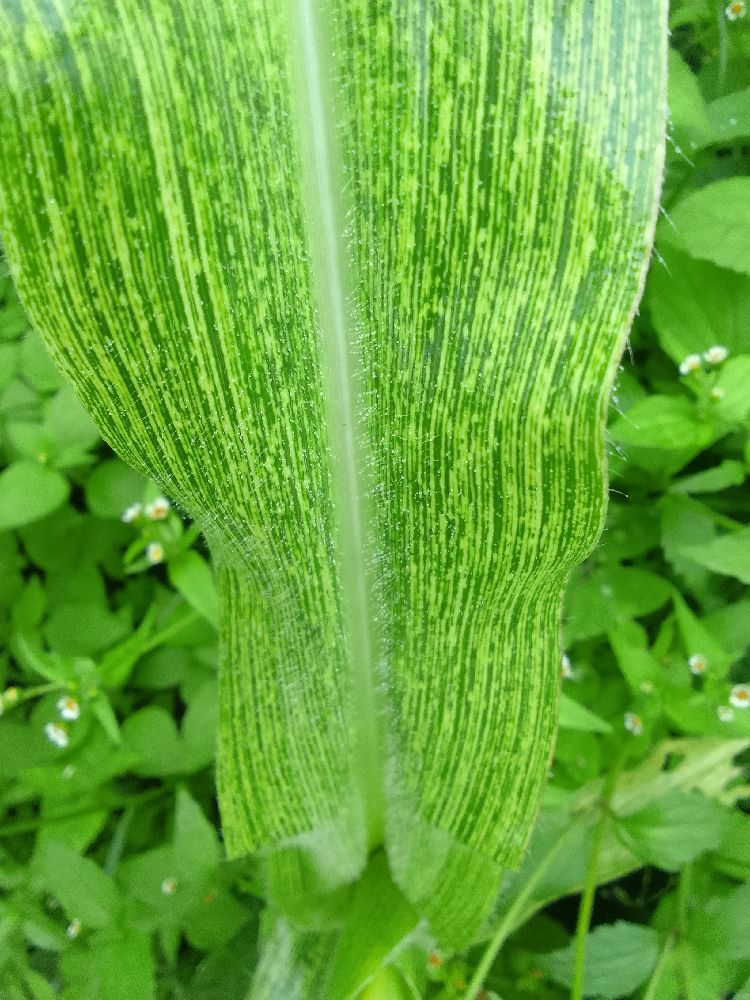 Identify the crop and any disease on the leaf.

maize, maize streak virus
